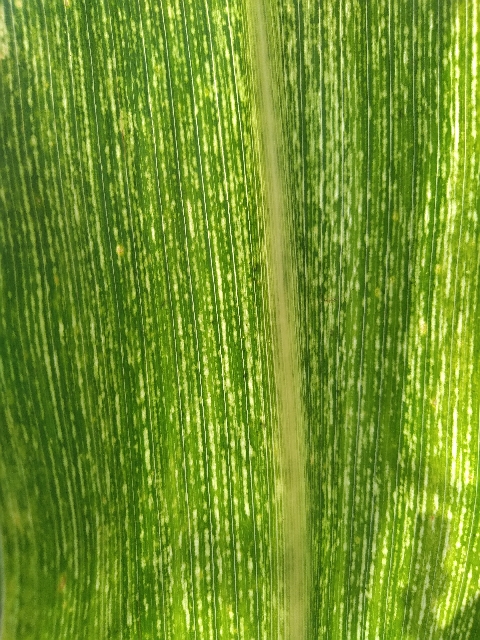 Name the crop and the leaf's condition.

maize, maize streak virus
